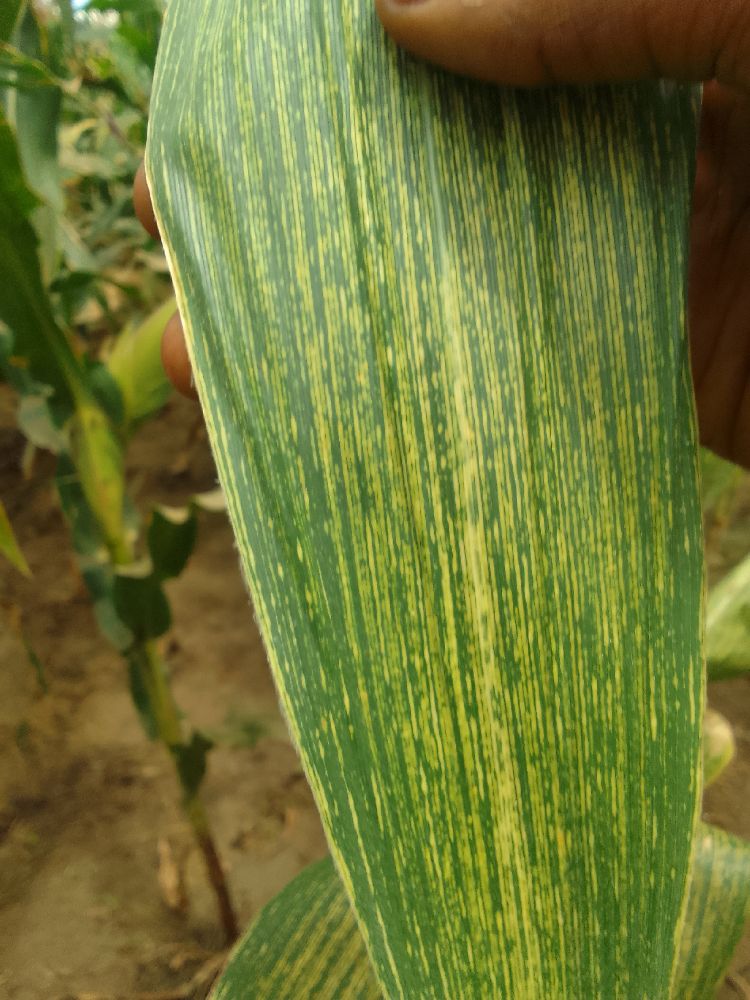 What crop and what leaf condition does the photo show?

maize, maize streak virus
